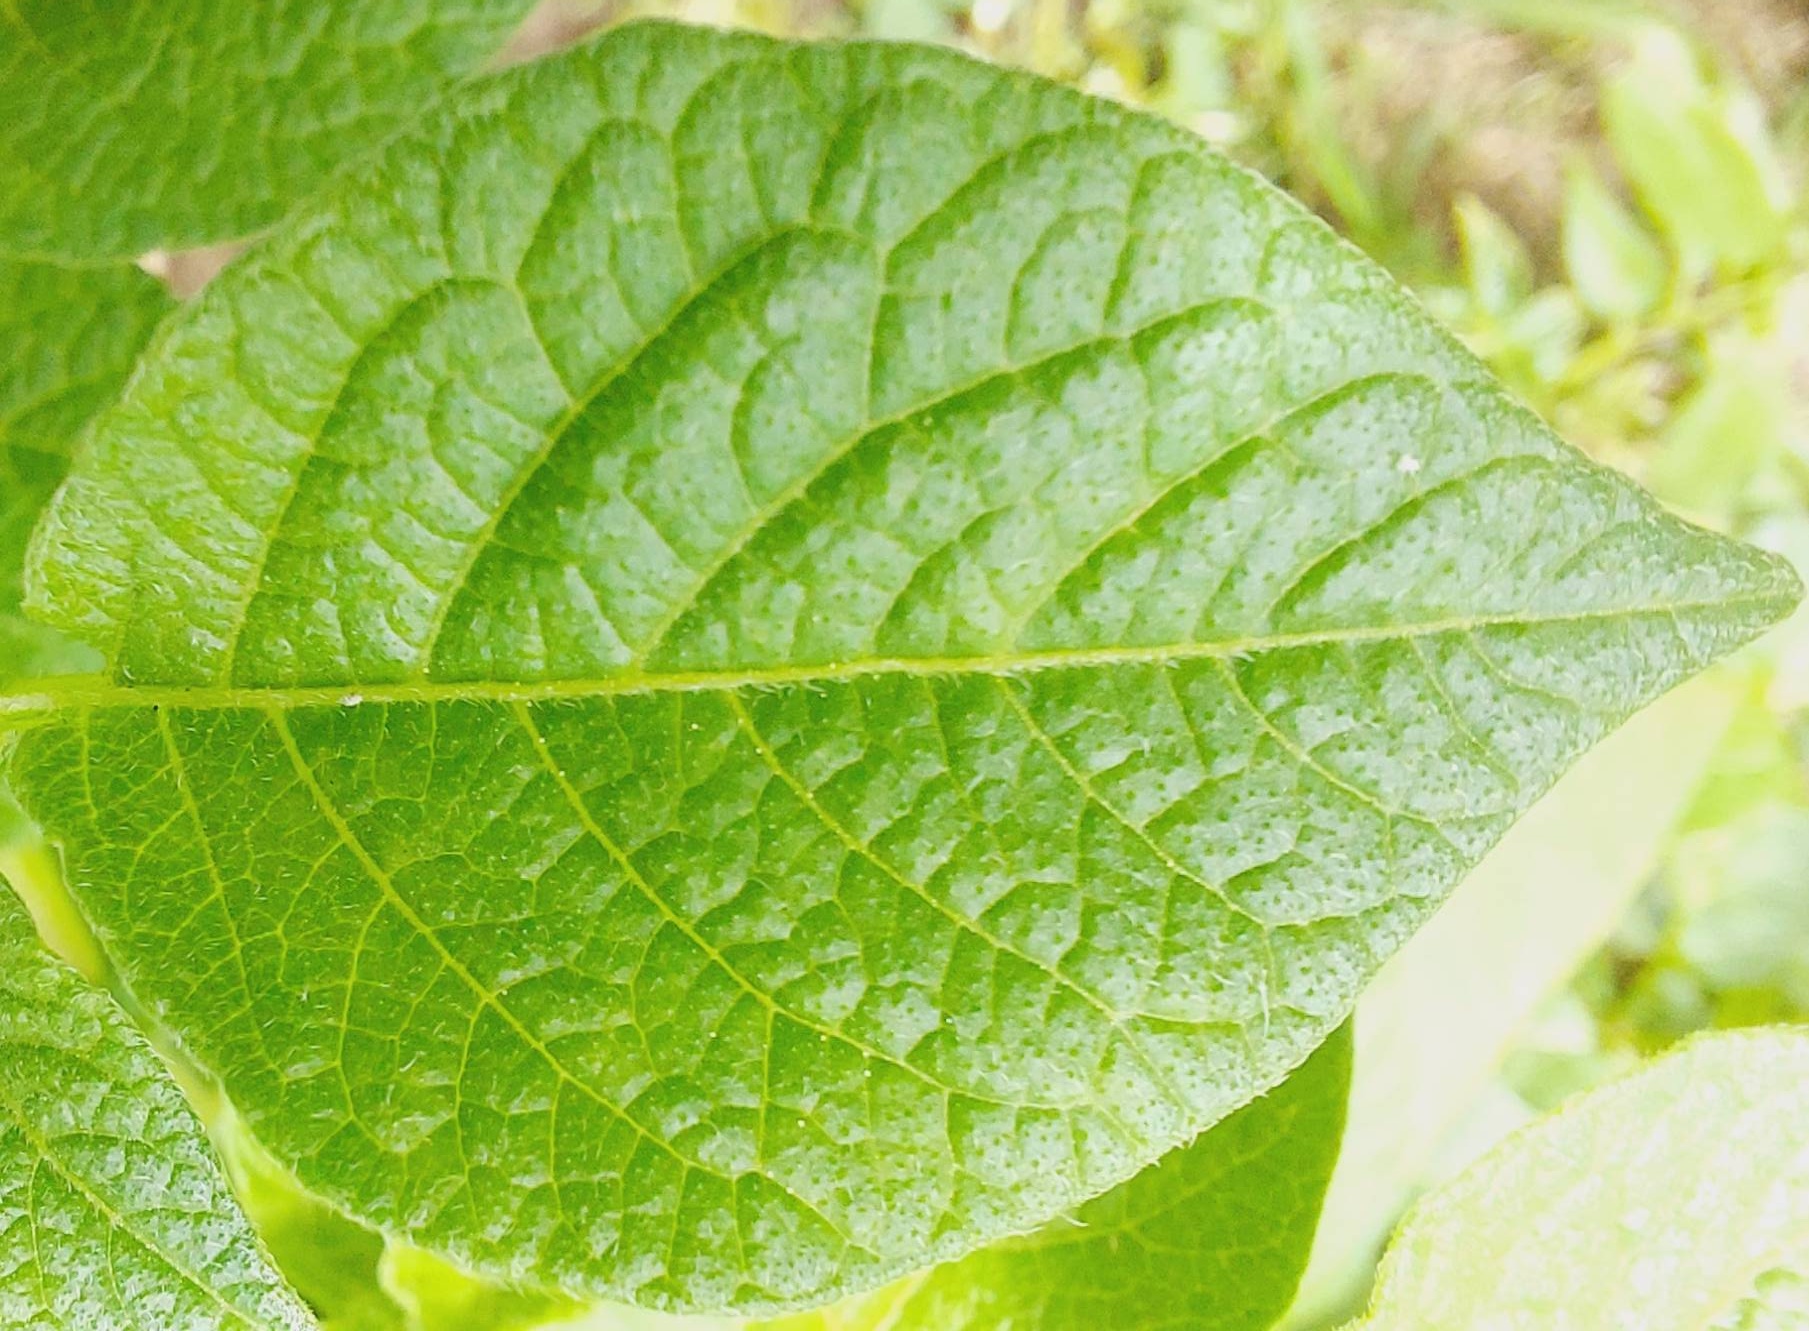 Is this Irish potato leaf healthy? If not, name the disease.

healthy
